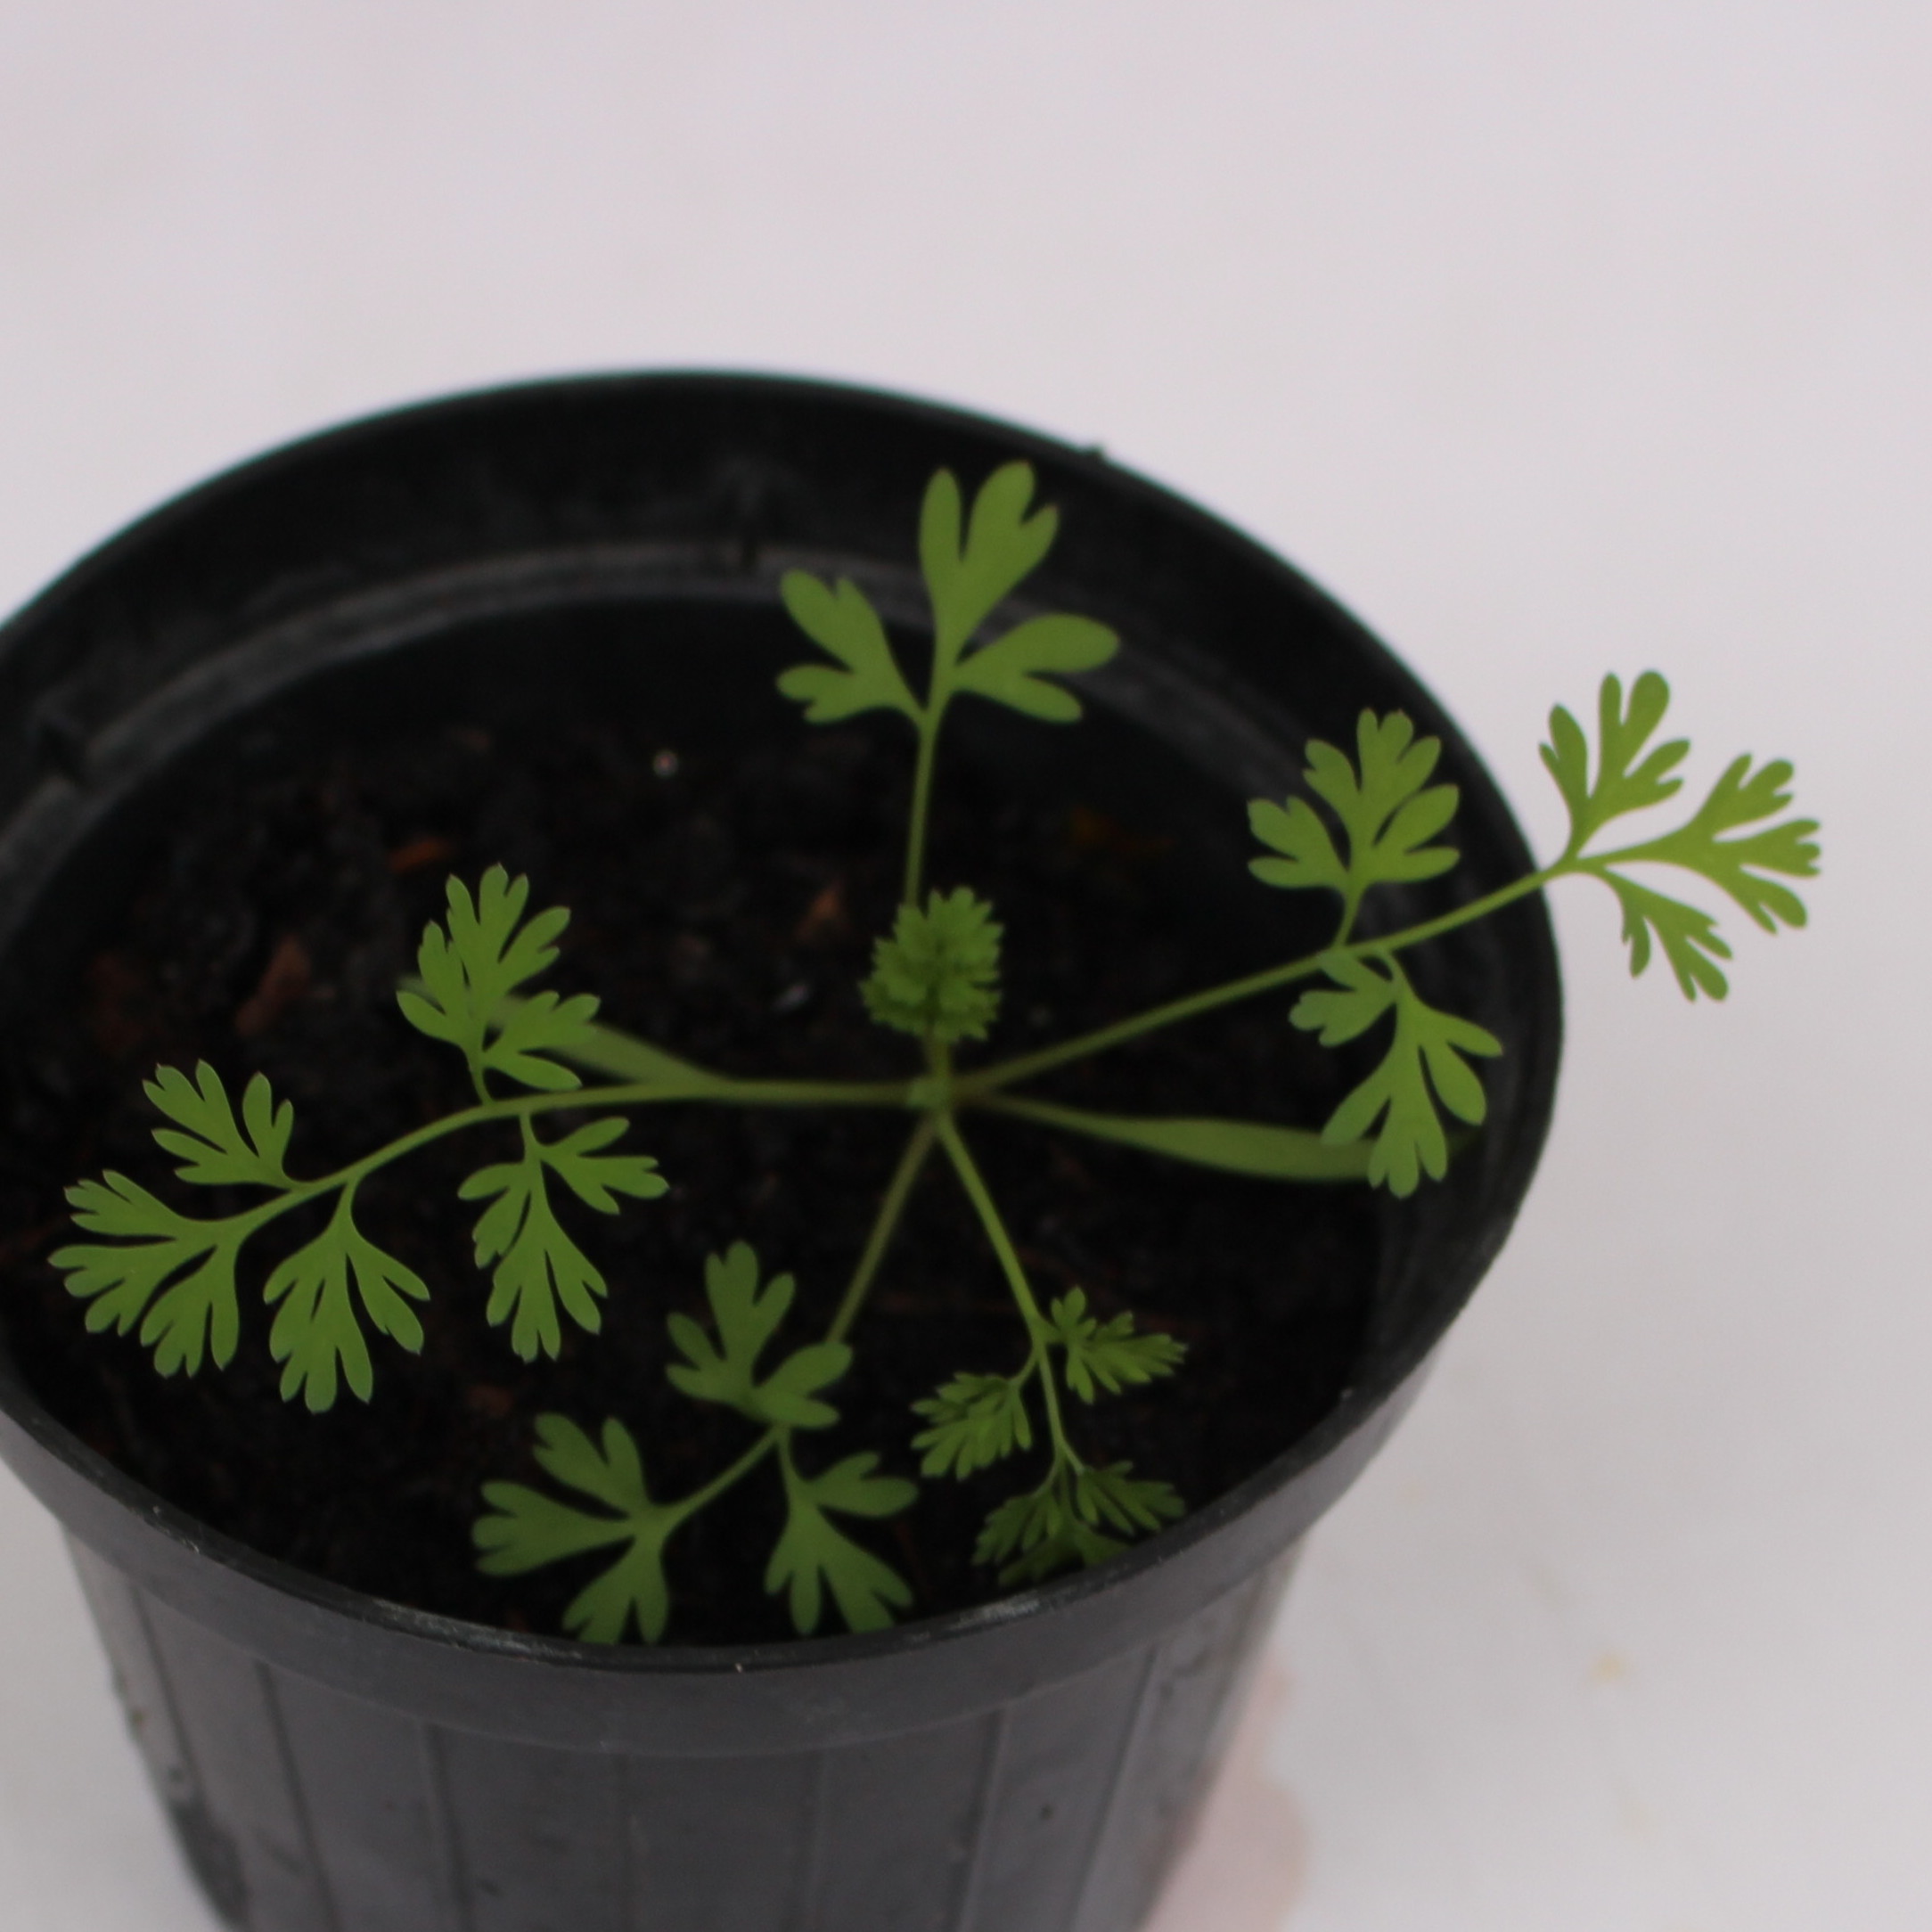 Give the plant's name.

Fumaria officinalis
